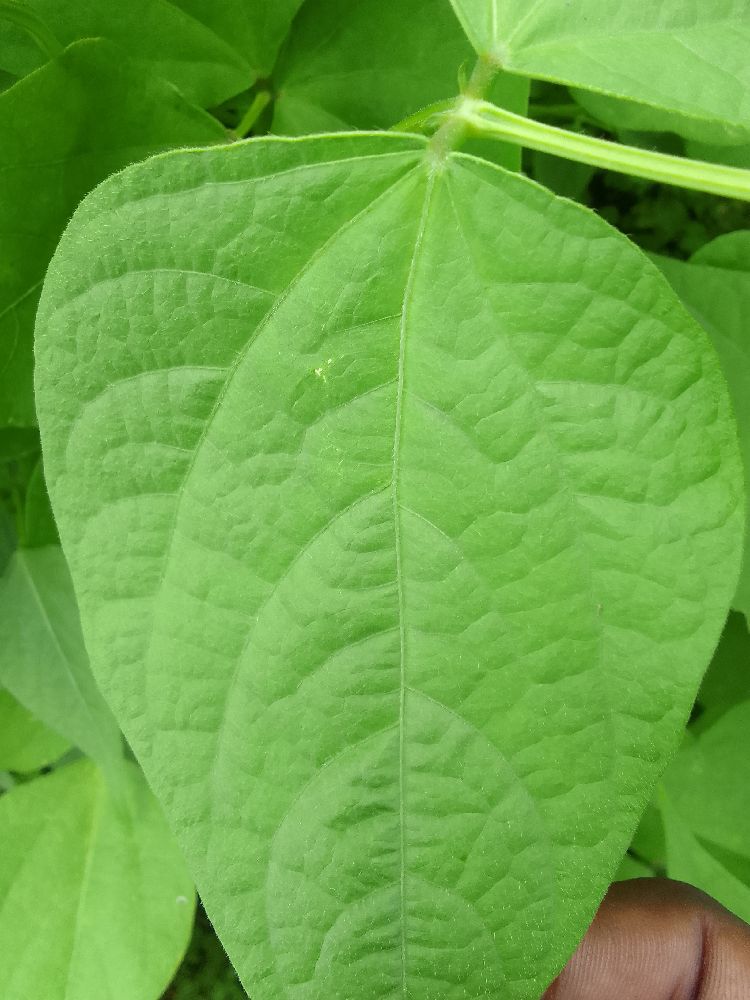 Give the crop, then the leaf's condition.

common bean, healthy
